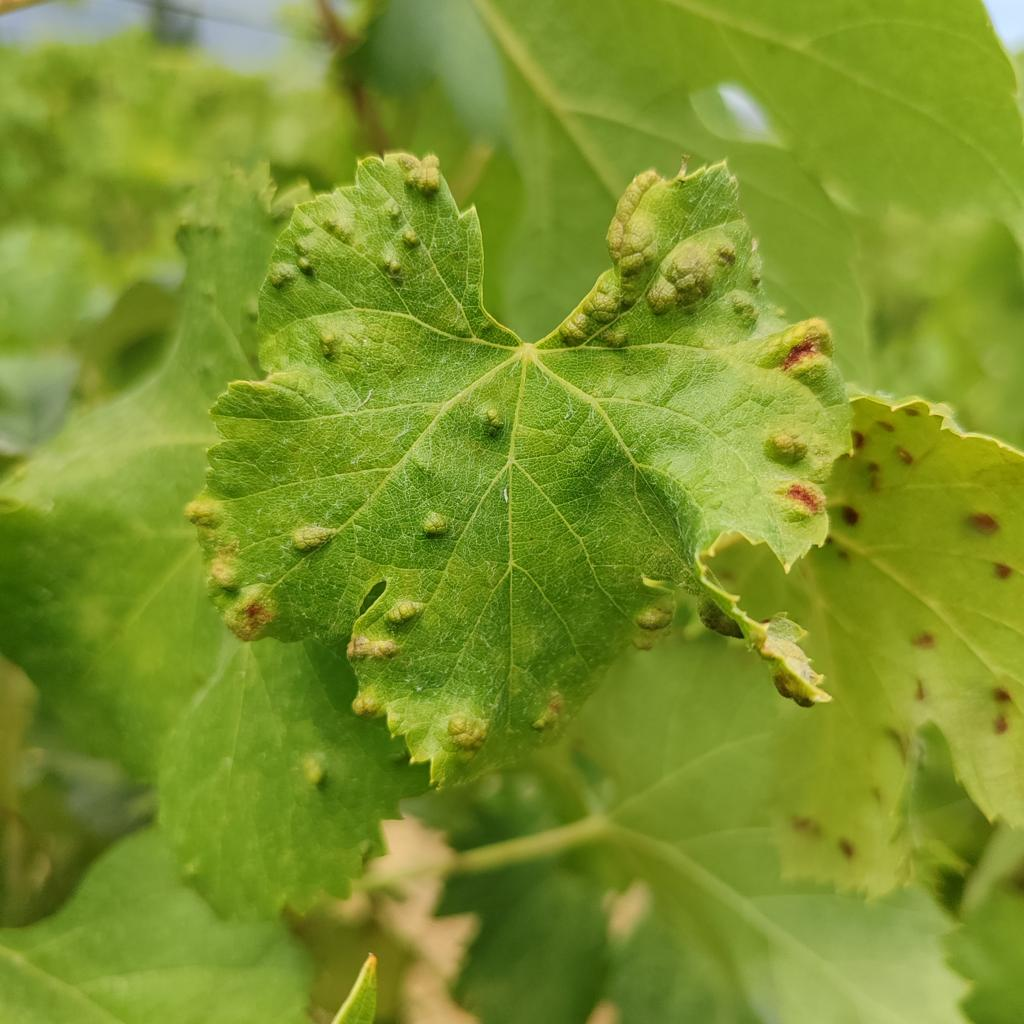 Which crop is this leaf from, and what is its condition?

grapevine, erineum mite
